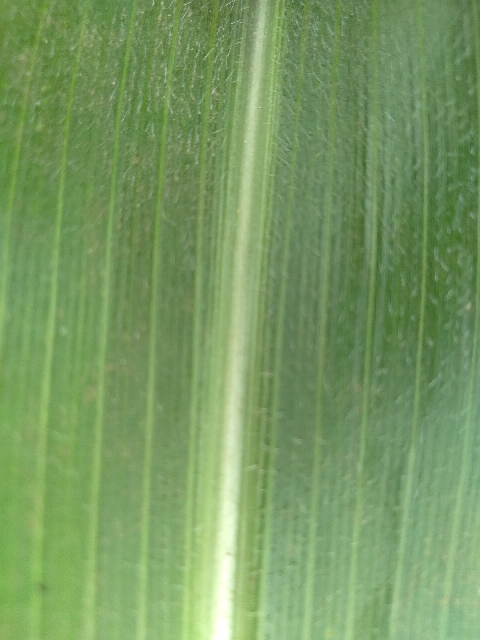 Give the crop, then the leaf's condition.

maize, healthy
